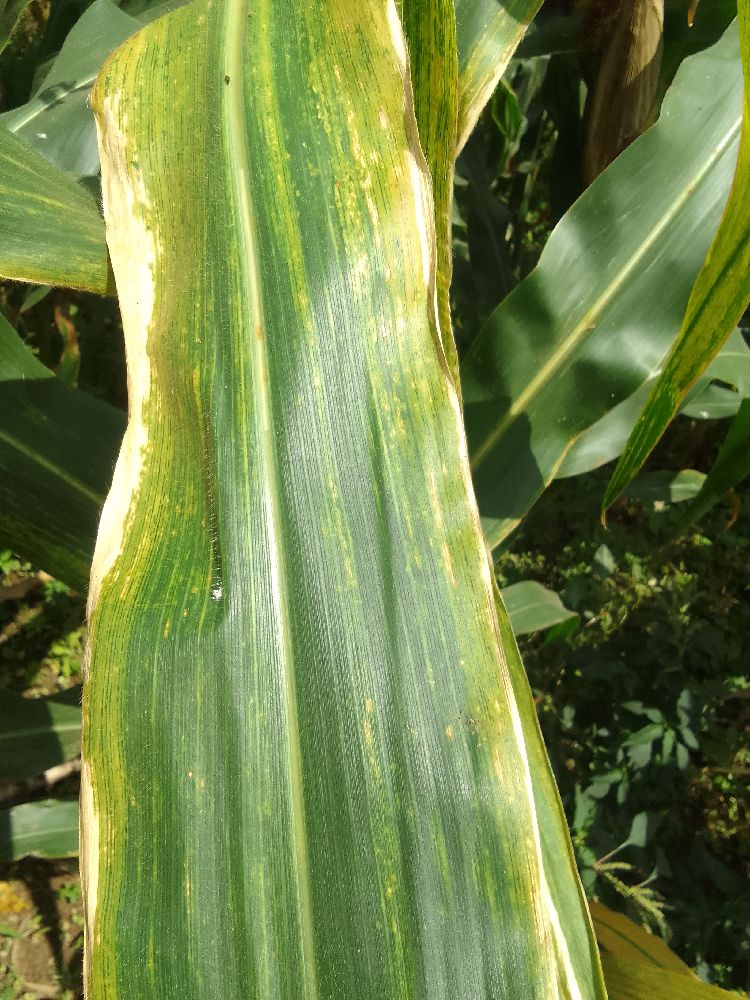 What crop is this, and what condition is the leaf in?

maize, maize lethal necrosis
